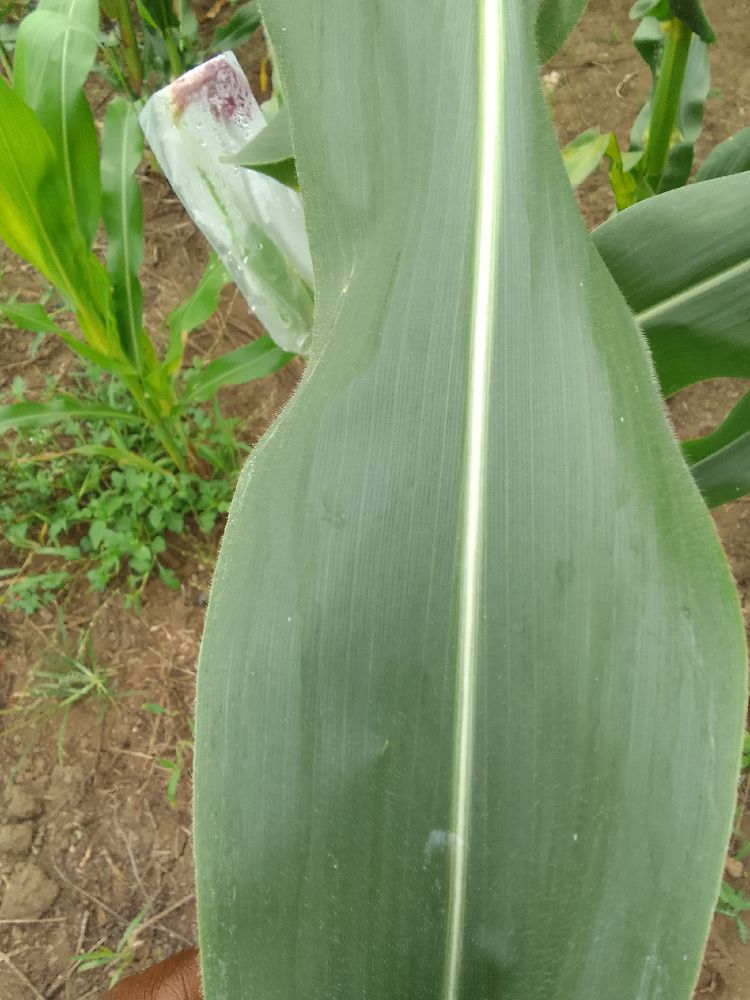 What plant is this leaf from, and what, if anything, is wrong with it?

maize, healthy
